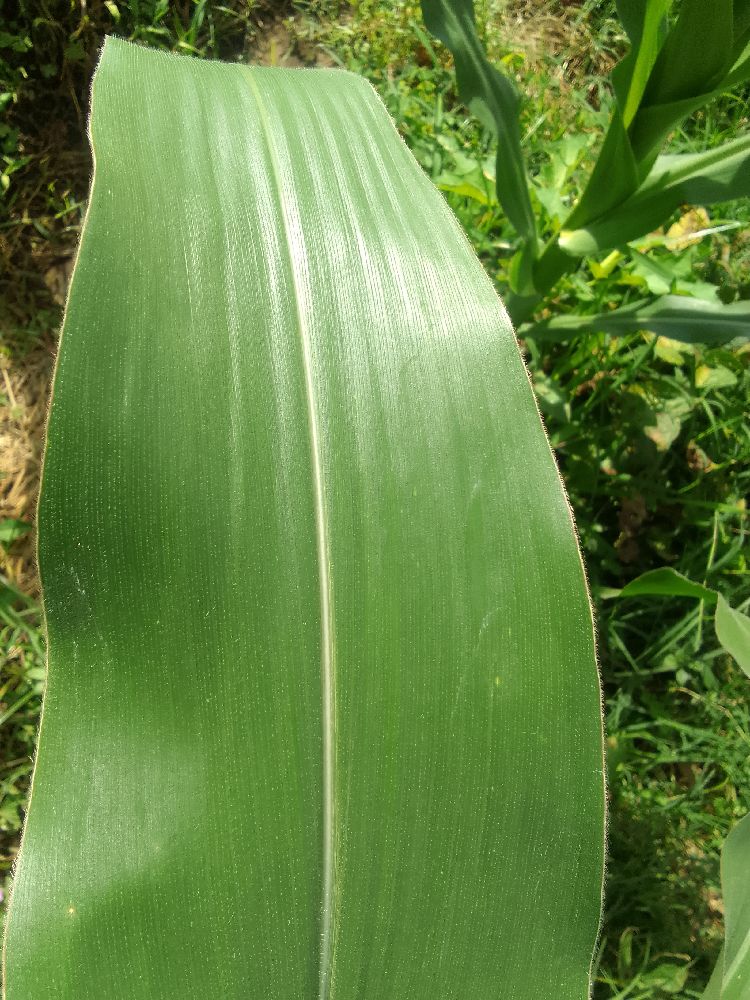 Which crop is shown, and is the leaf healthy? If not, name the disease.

maize, healthy
